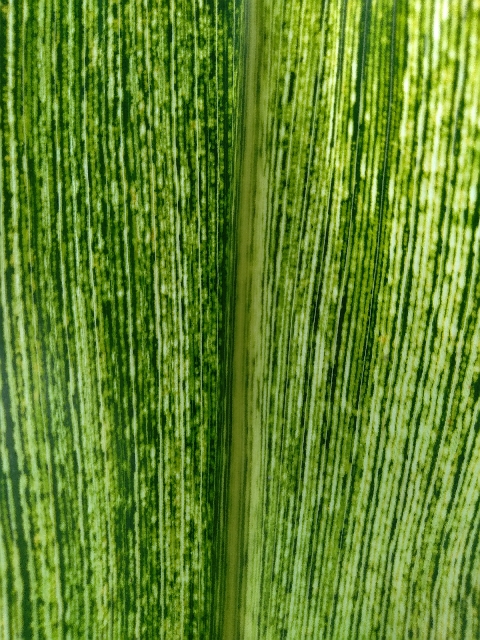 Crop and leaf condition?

maize, maize streak virus
